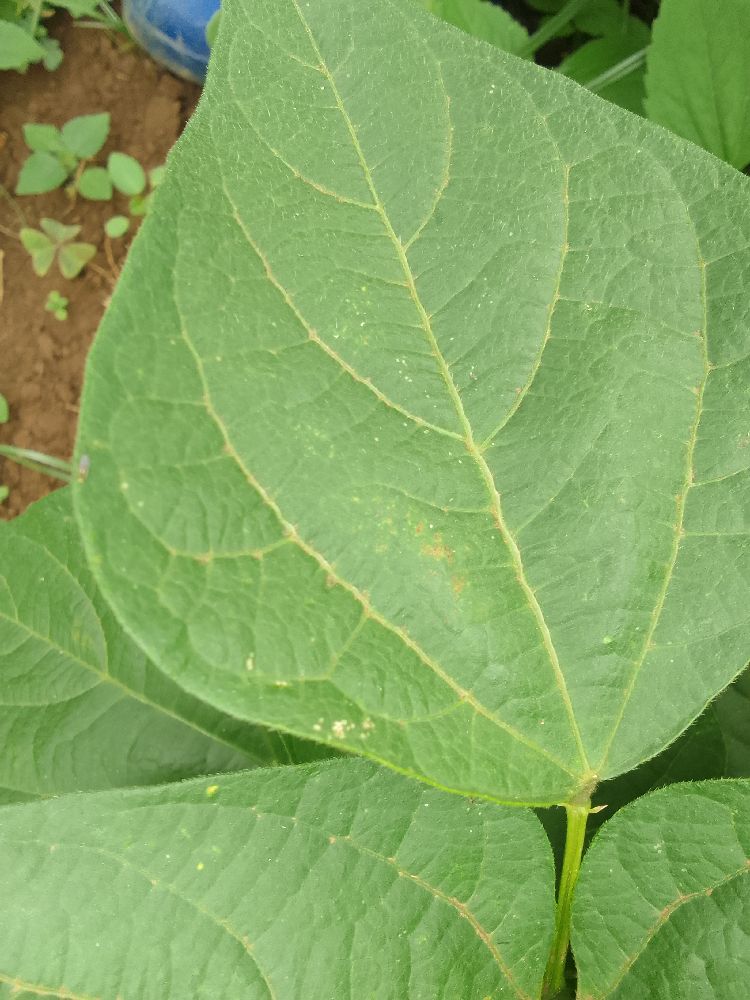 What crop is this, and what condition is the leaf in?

common bean, healthy
